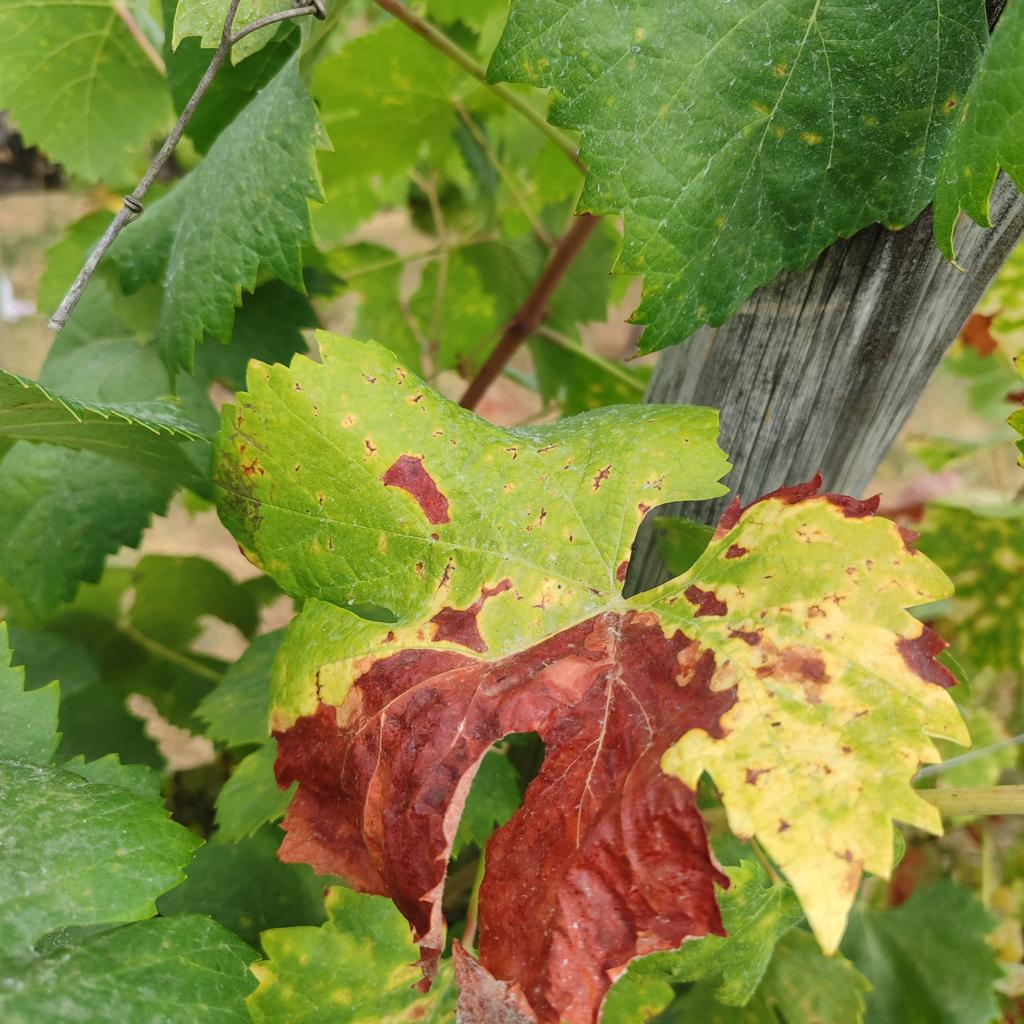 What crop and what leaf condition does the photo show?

grapevine, esca complex
